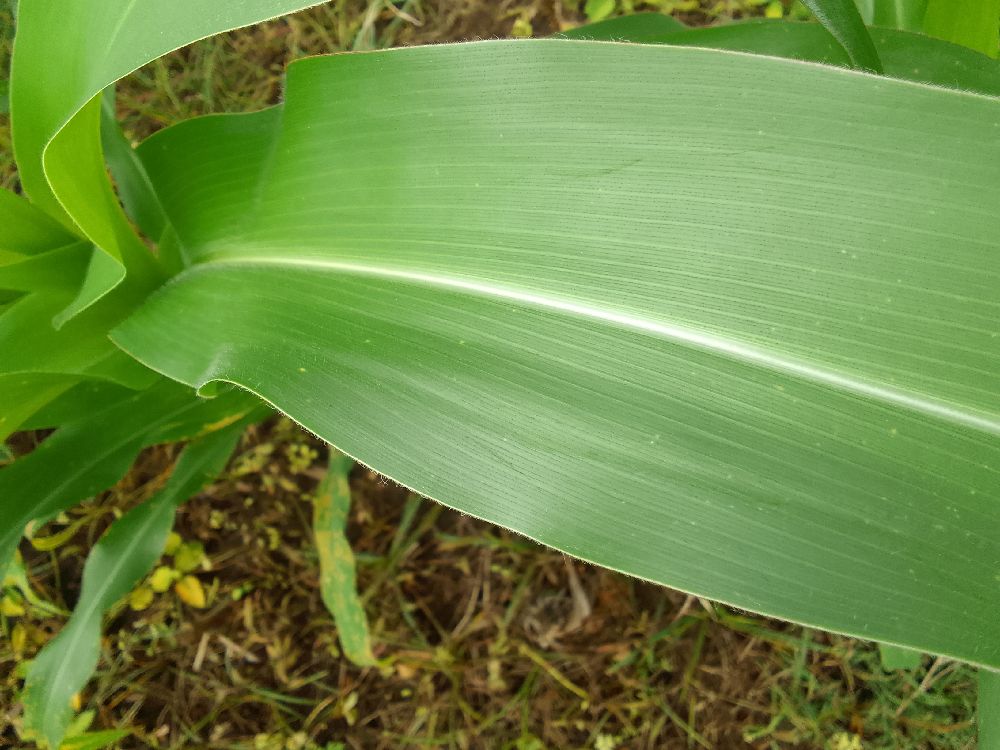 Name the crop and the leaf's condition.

maize, healthy
